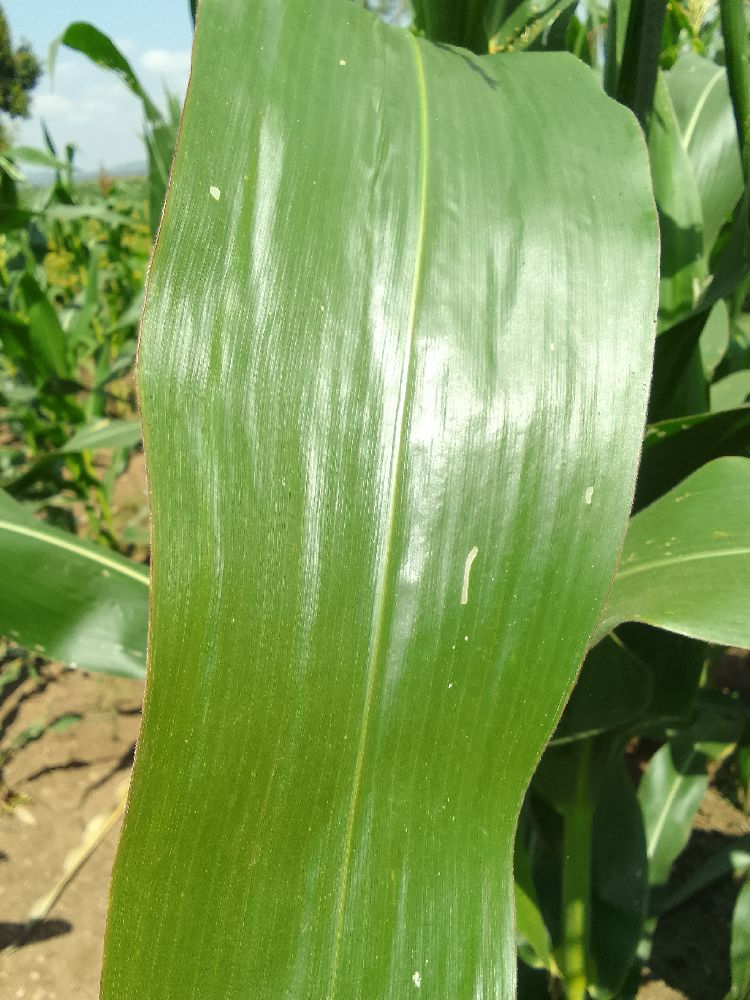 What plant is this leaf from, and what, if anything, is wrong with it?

maize, healthy
